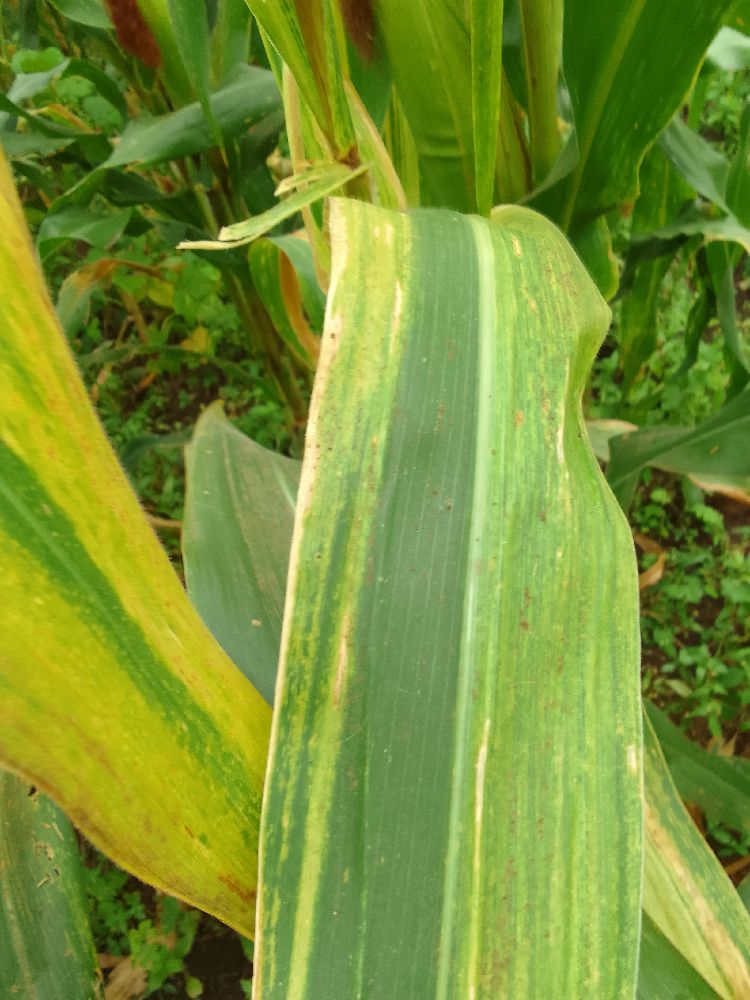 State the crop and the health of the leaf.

maize, maize lethal necrosis
